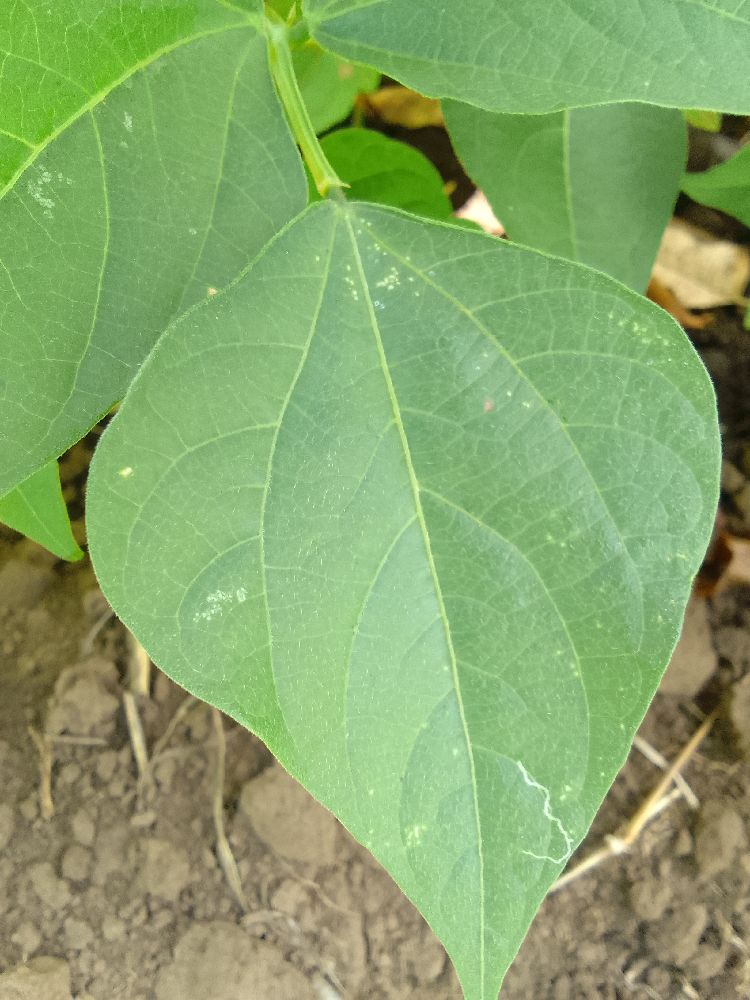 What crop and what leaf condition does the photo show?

common bean, healthy
